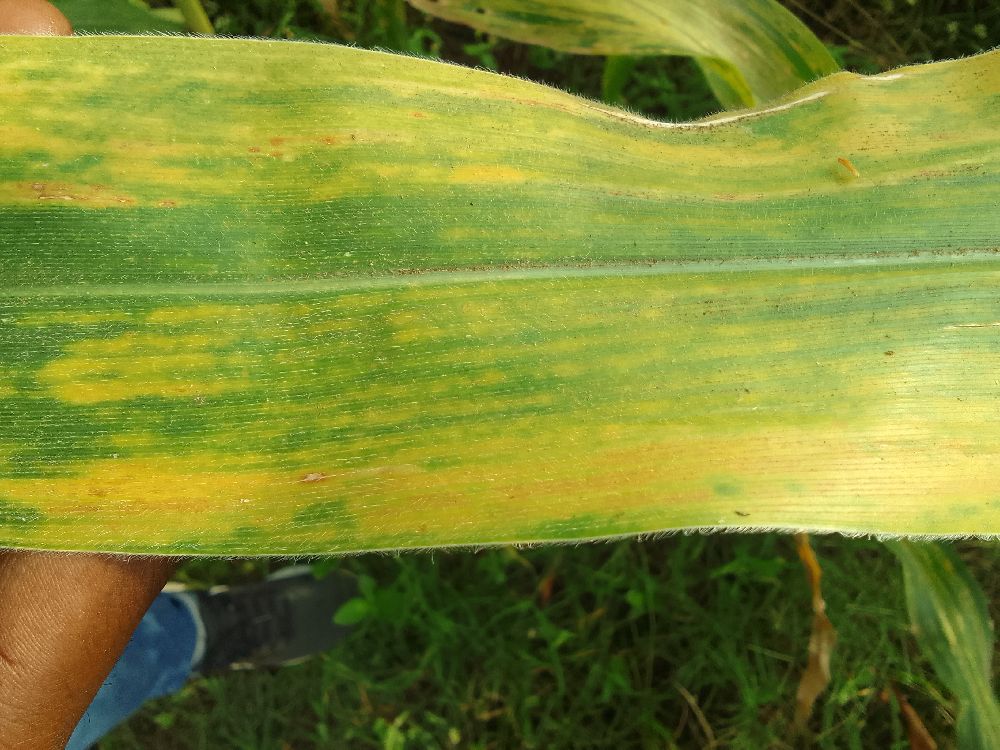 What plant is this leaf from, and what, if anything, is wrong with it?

maize, maize lethal necrosis
